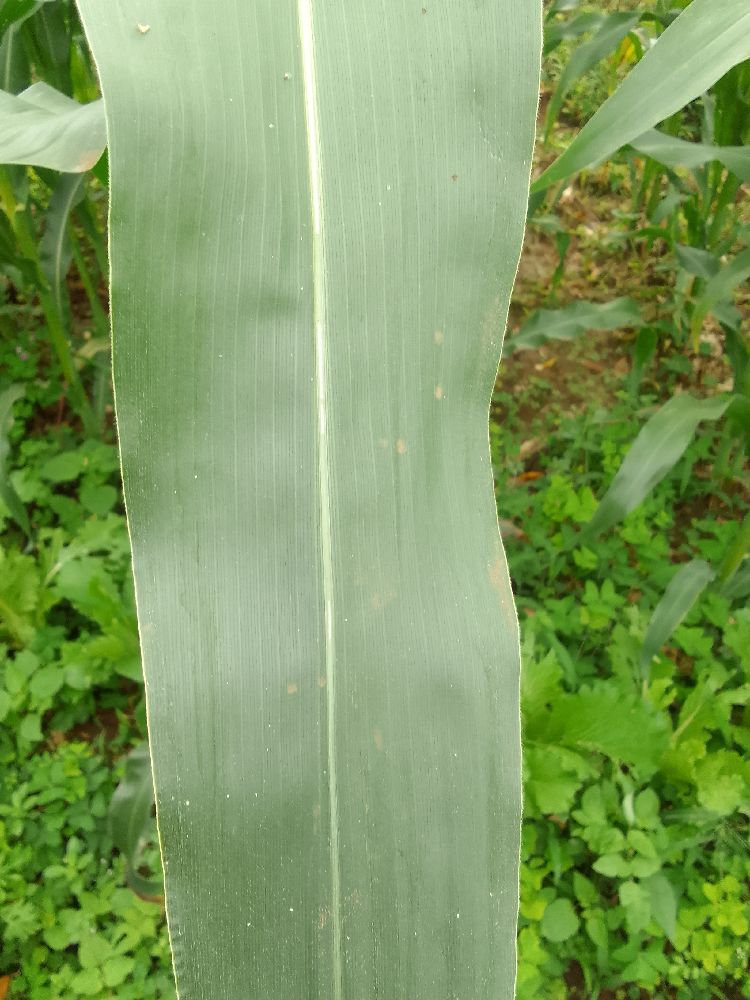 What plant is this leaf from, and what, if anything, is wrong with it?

maize, healthy
